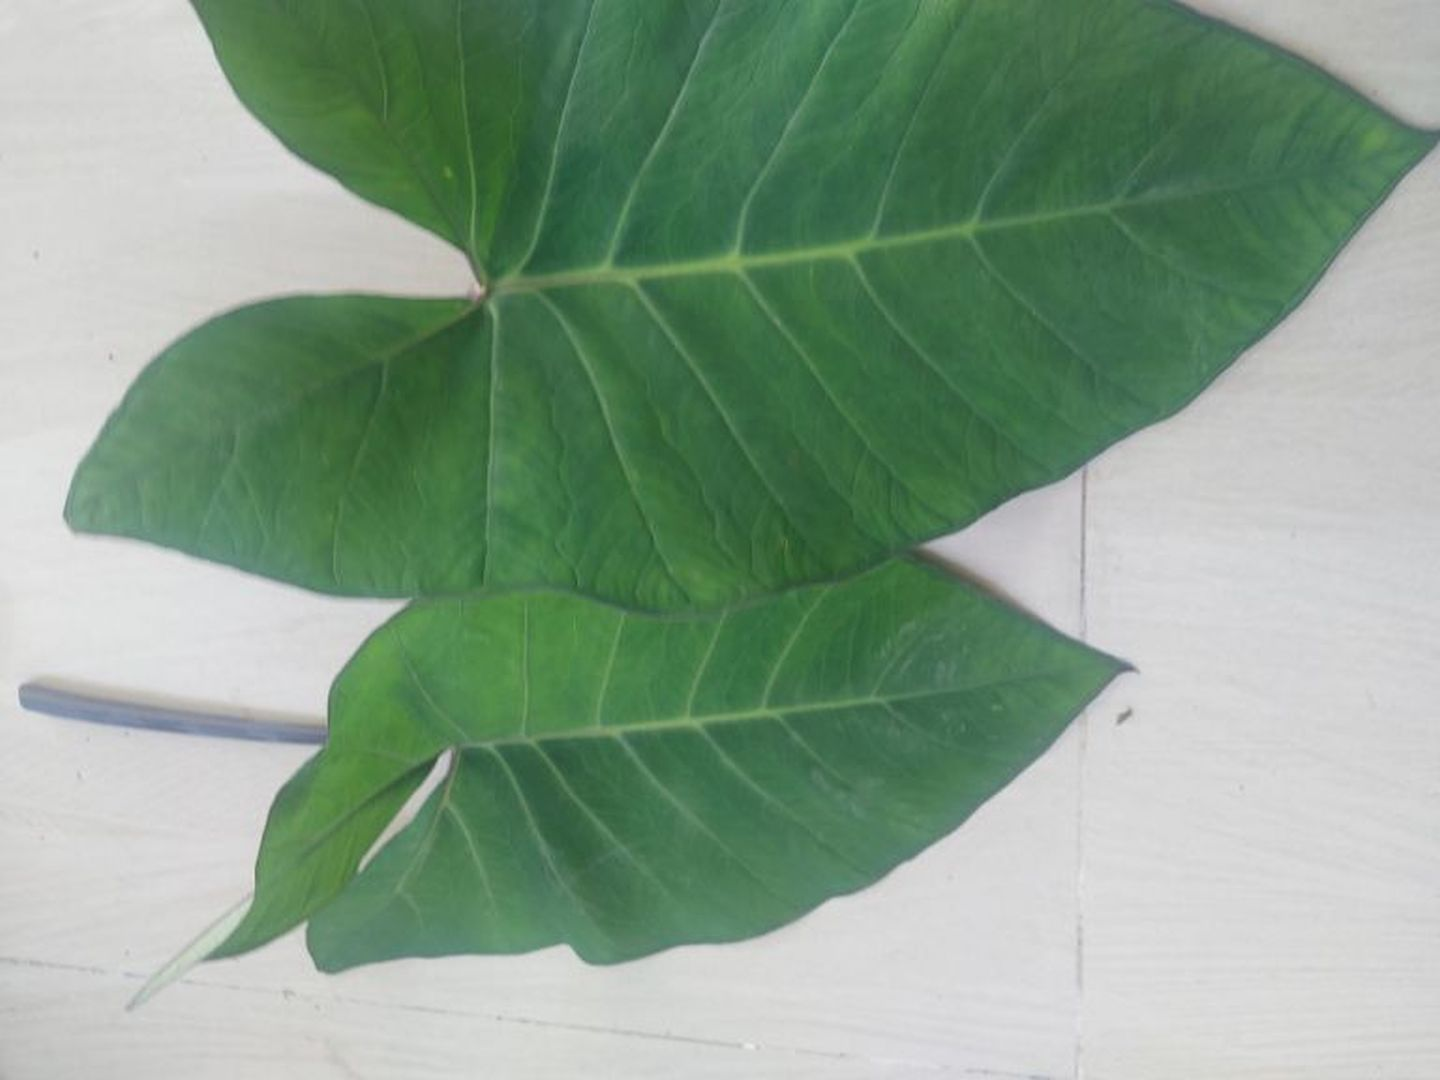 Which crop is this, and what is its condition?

taro, healthy
